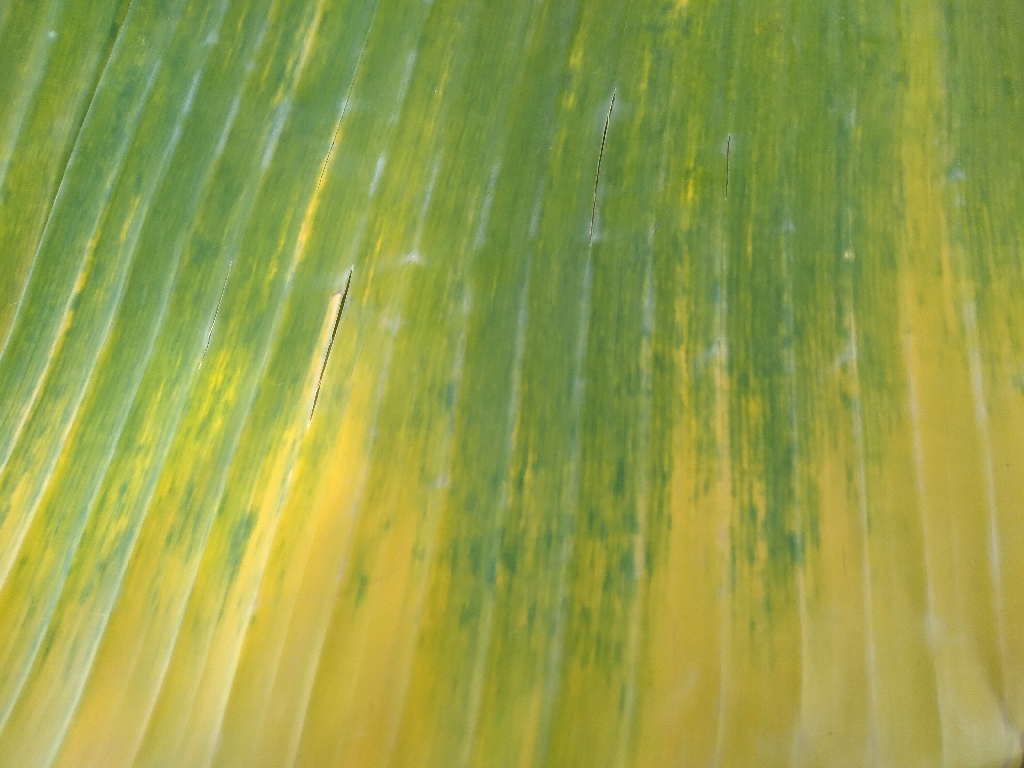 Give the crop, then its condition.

banana, fusarium wilt race 1
